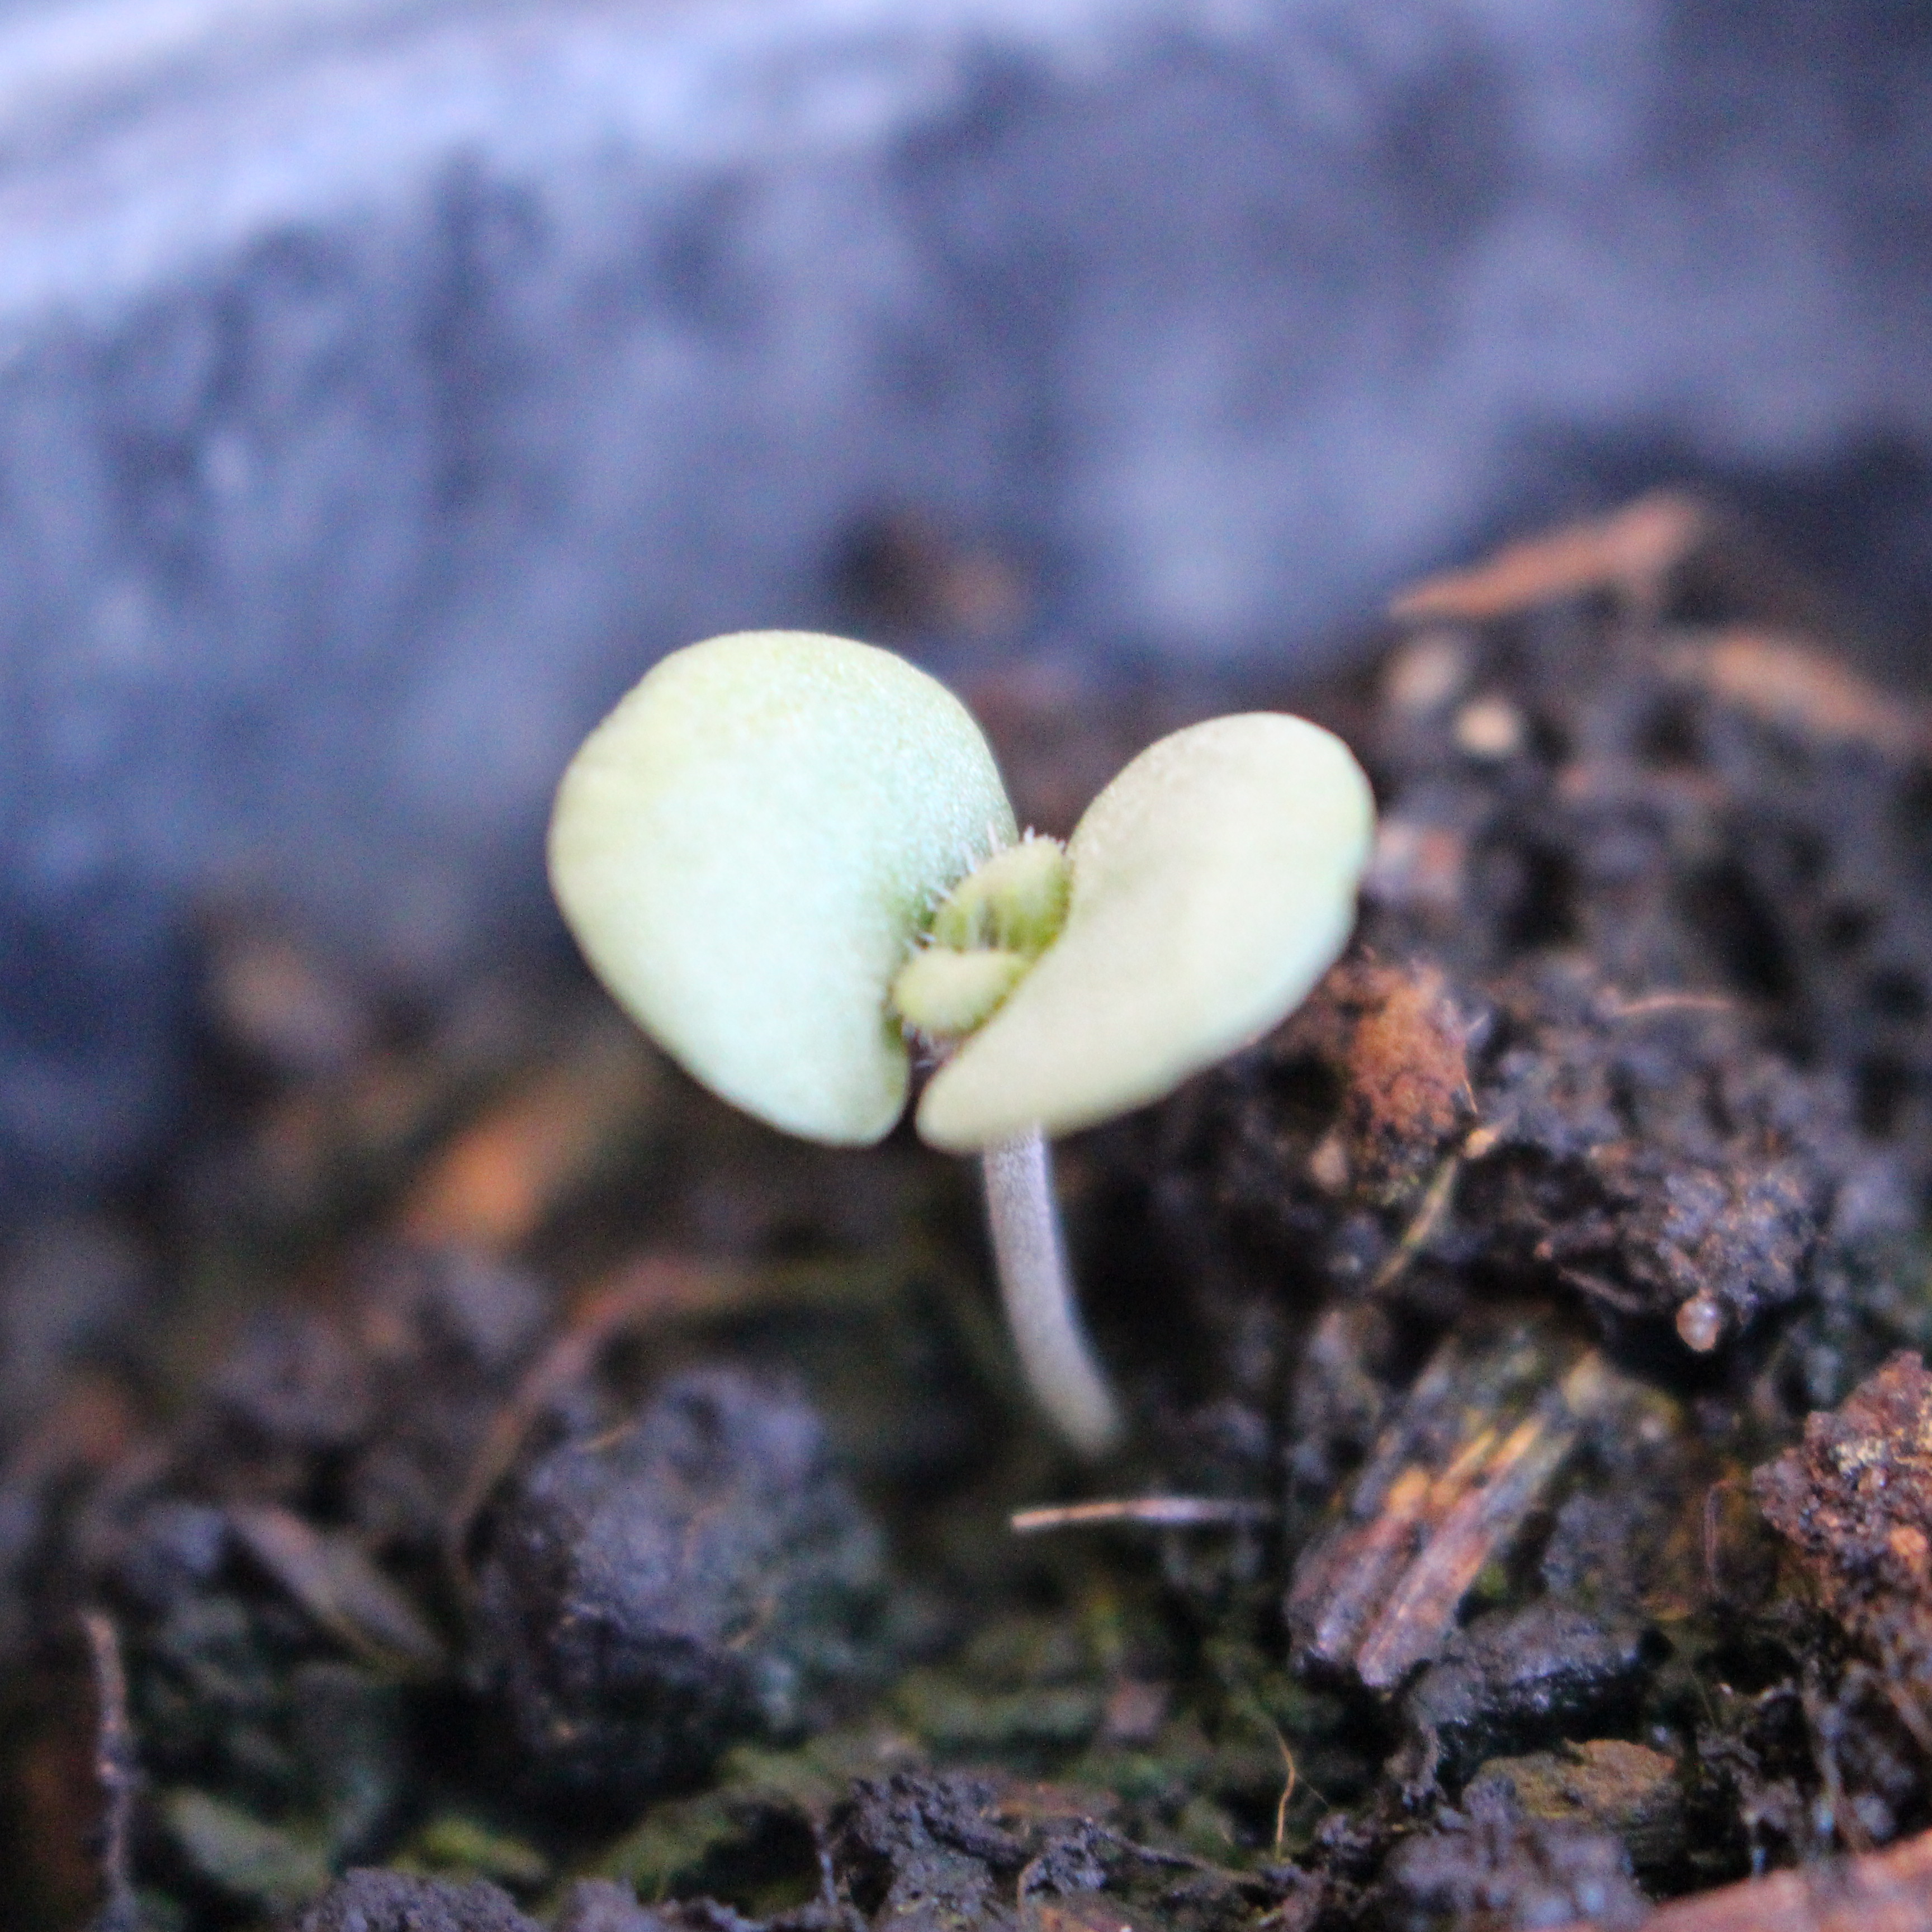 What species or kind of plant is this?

Veronica persica
